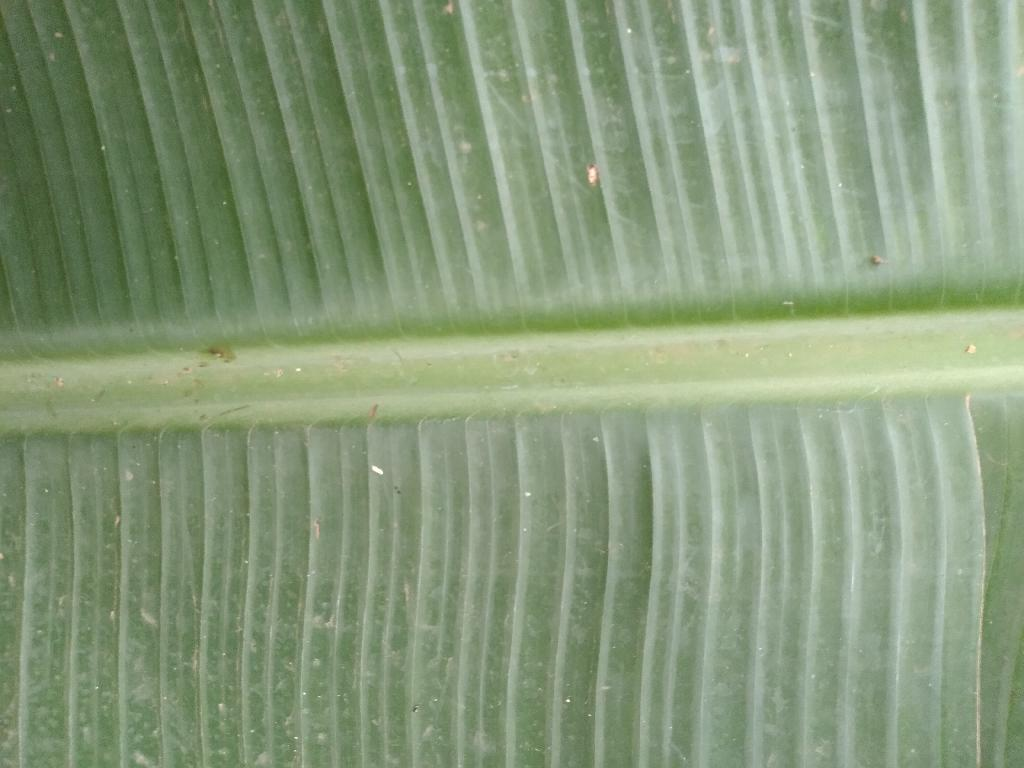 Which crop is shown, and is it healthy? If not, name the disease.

banana, healthy
